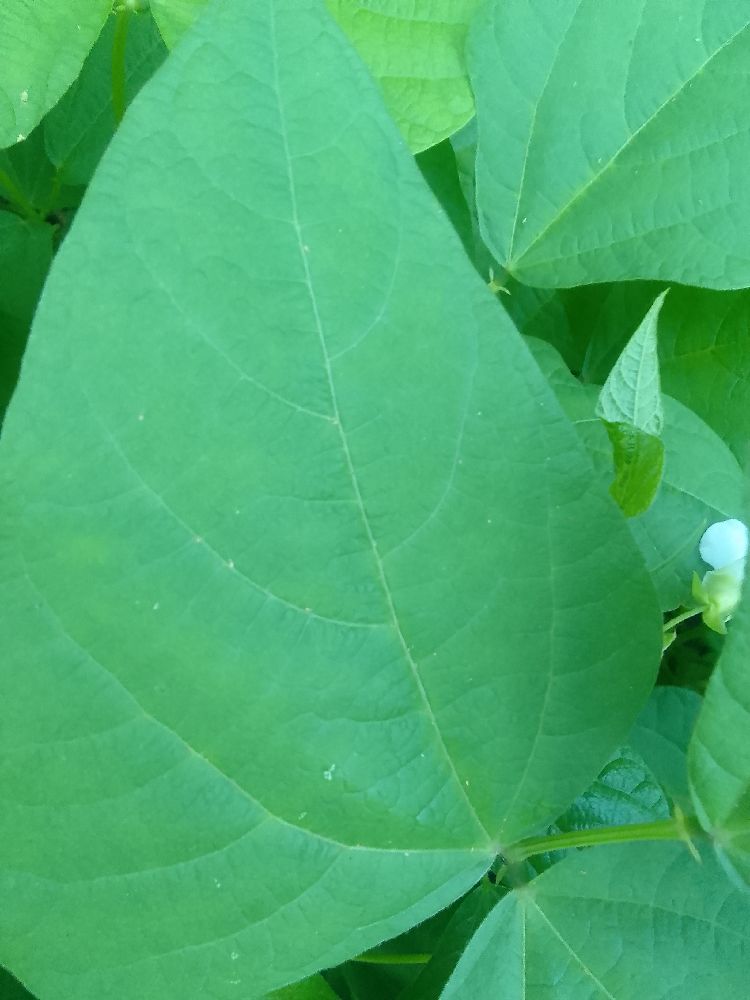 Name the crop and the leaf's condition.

common bean, healthy
